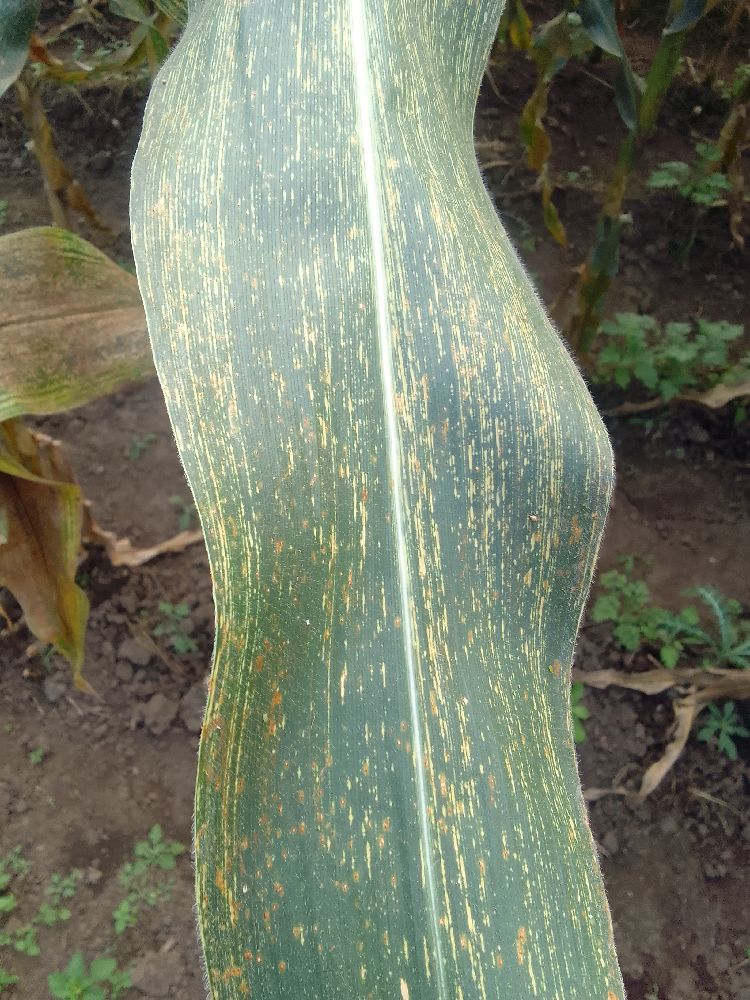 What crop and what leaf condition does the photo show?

maize, maize streak virus
